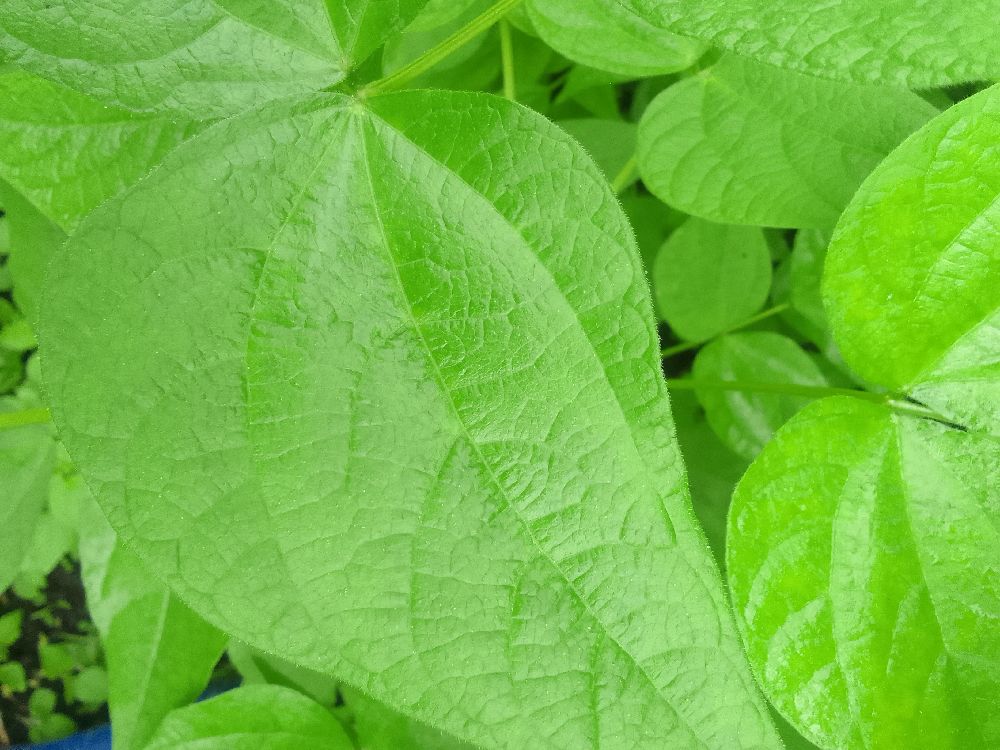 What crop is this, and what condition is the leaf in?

common bean, healthy
